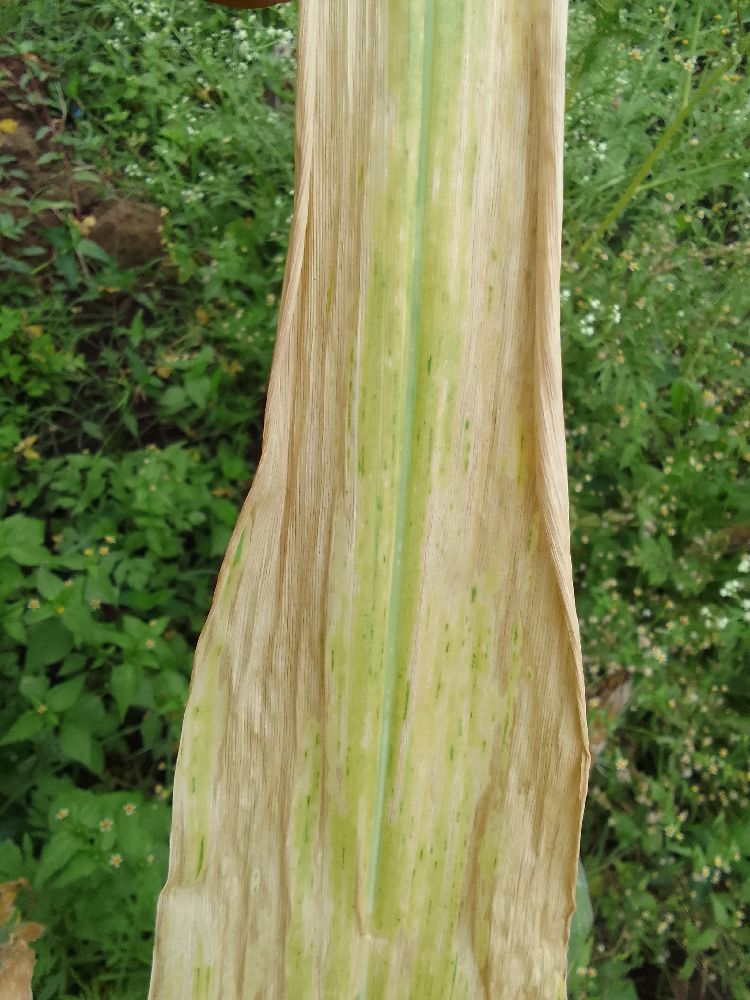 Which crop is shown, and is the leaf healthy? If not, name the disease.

maize, maize lethal necrosis
